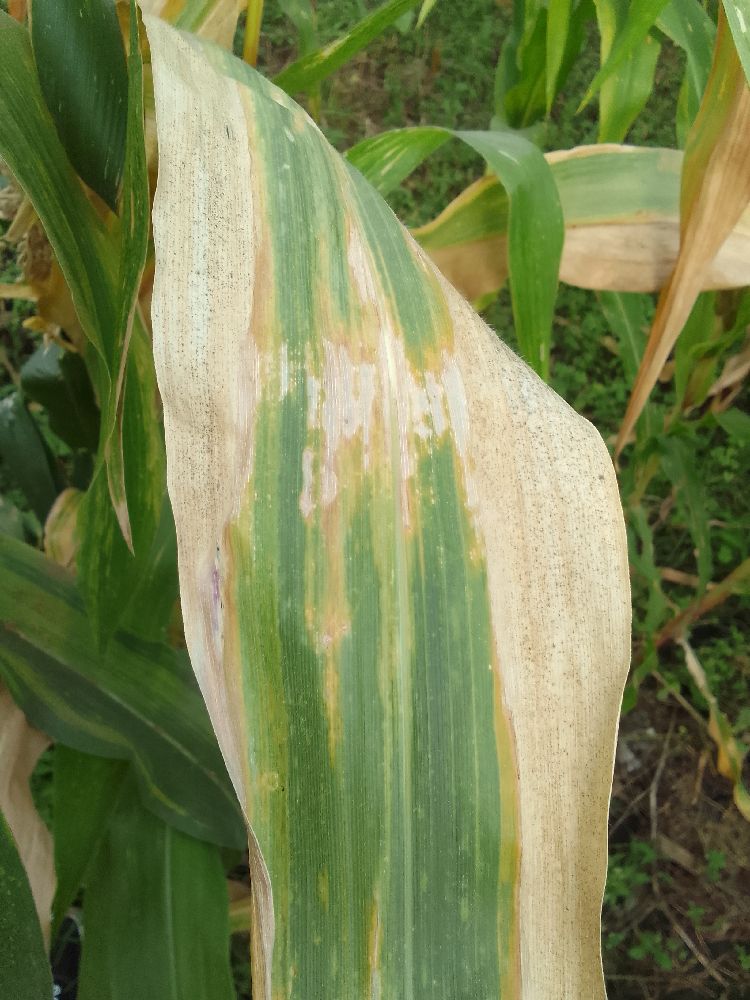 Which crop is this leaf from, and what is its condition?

maize, maize lethal necrosis
